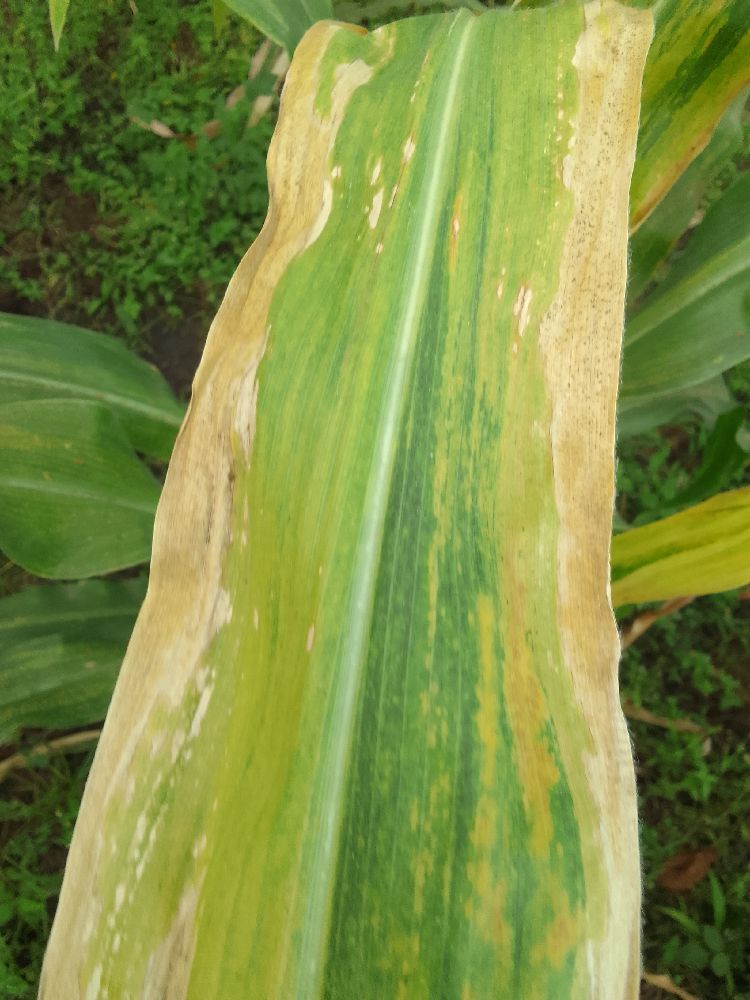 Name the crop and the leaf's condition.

maize, maize lethal necrosis
